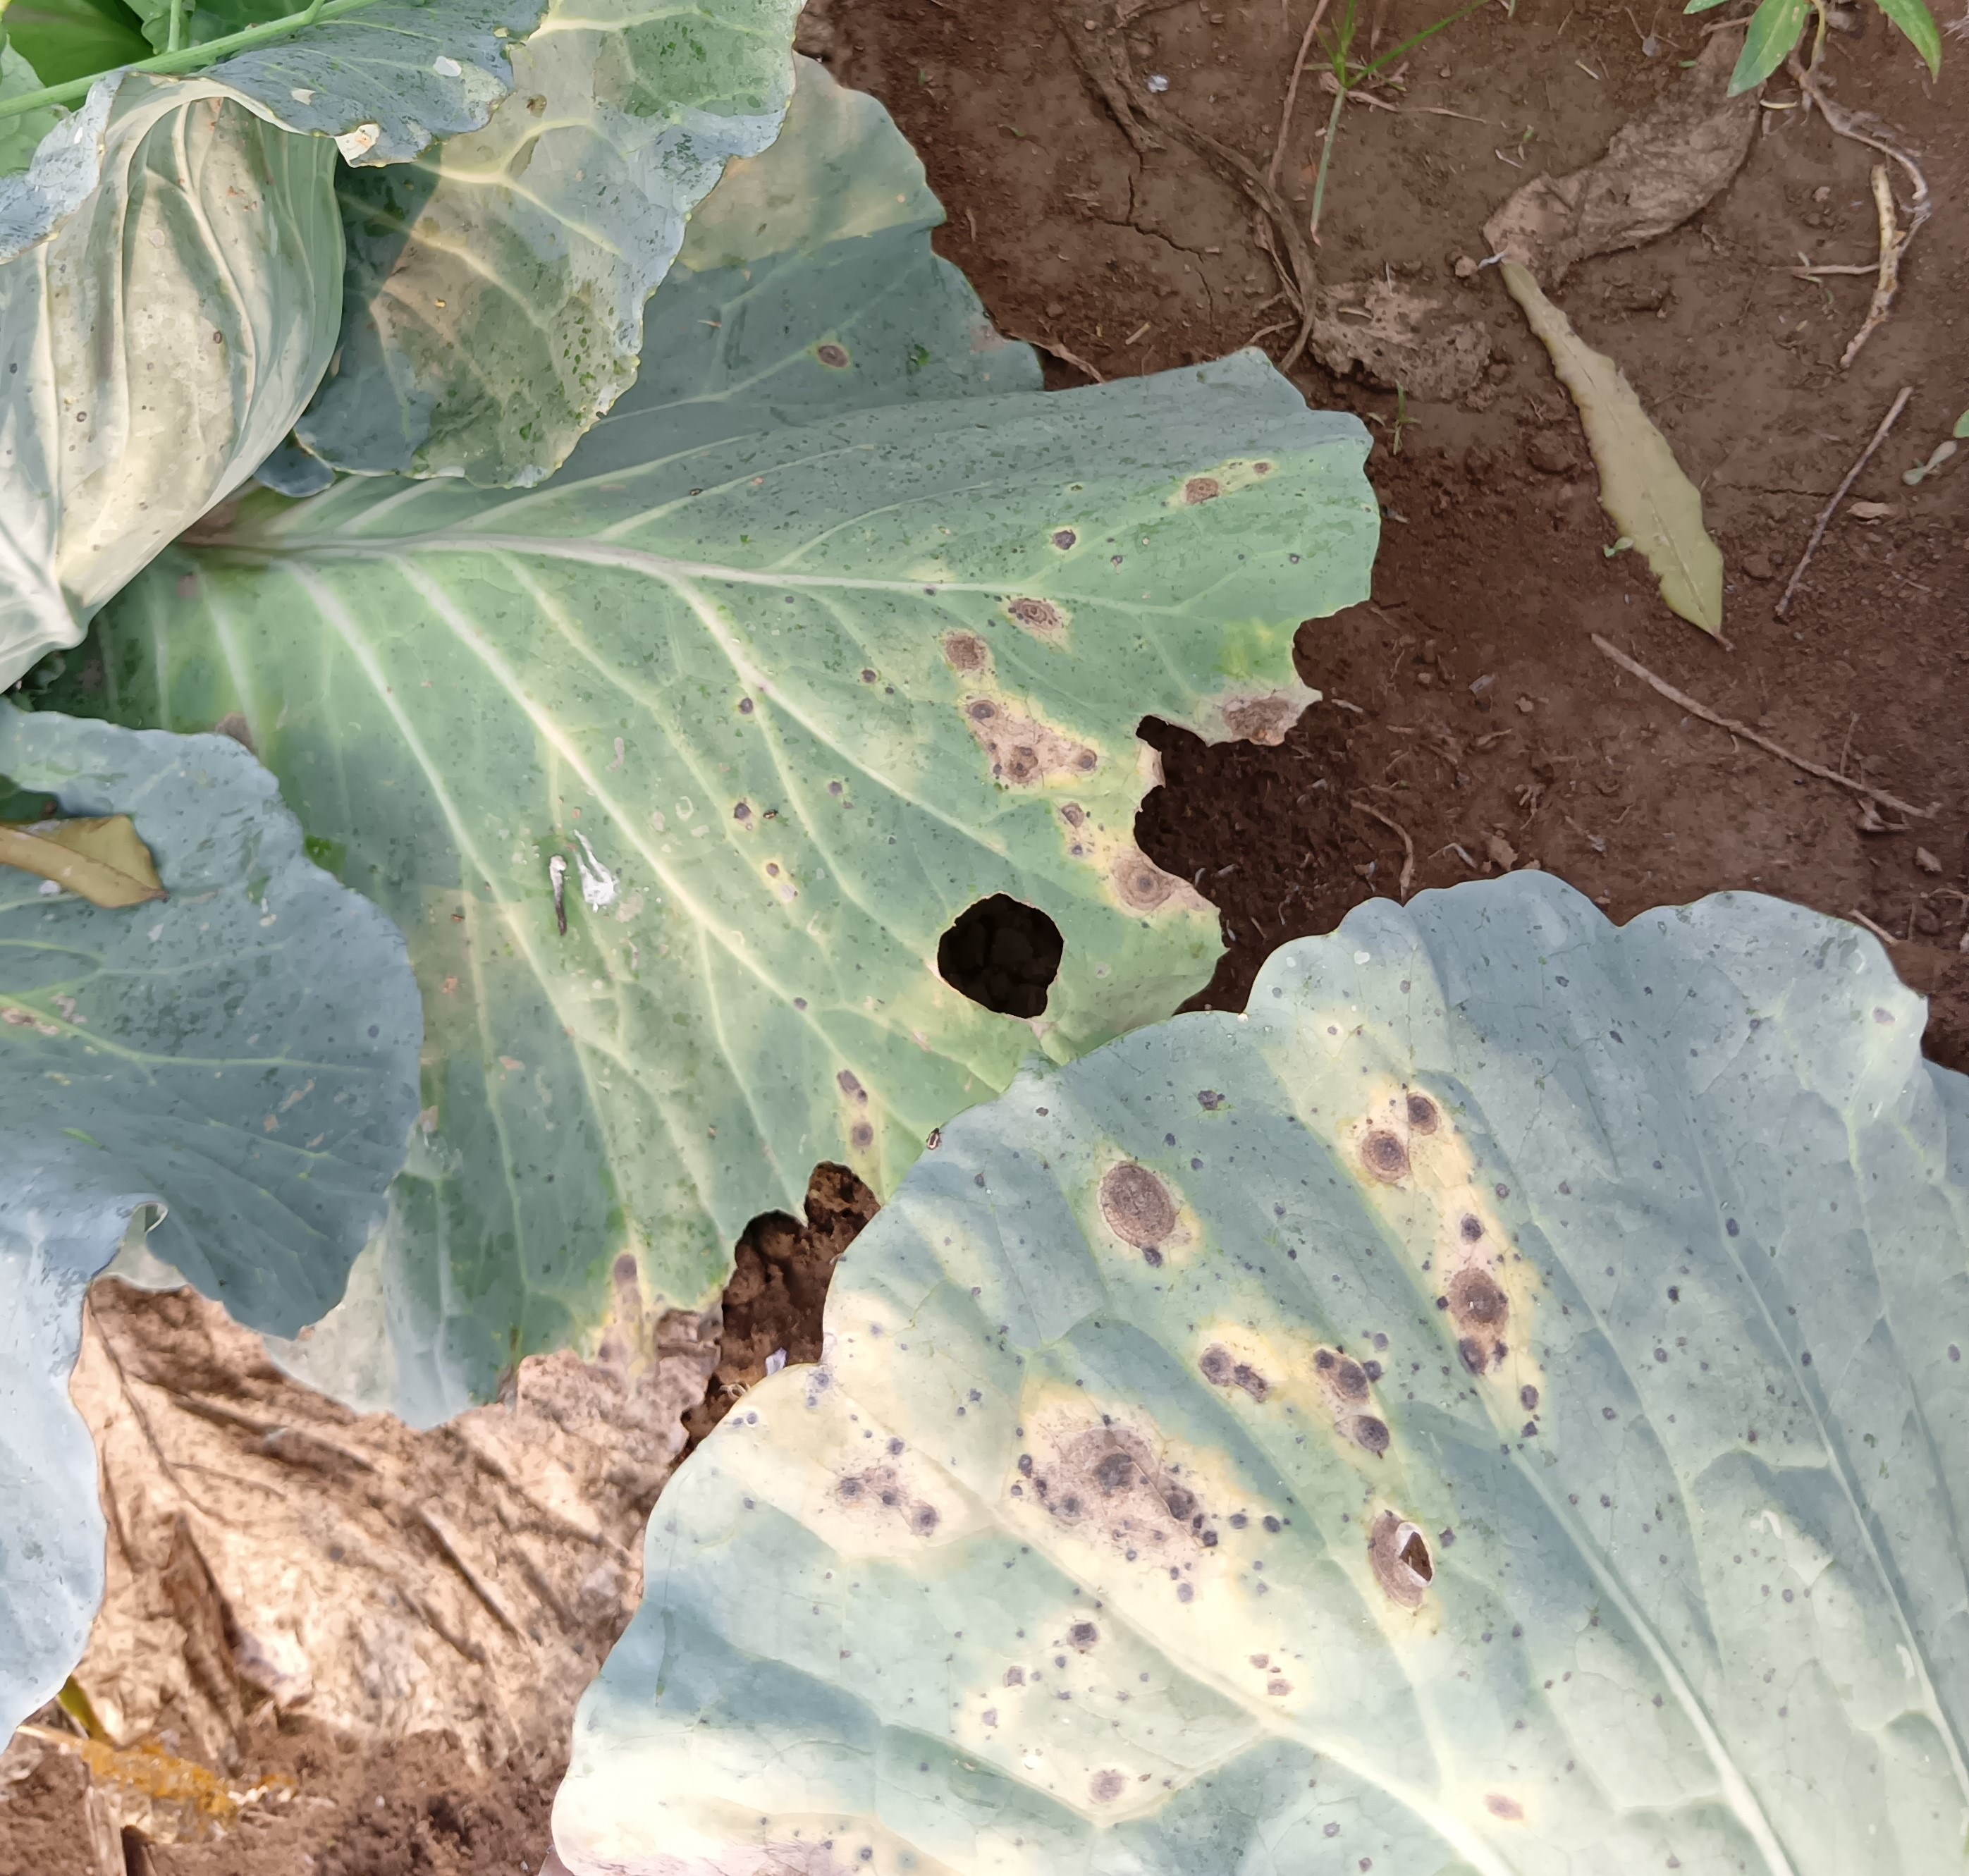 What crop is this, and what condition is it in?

cabbage, alternaria
